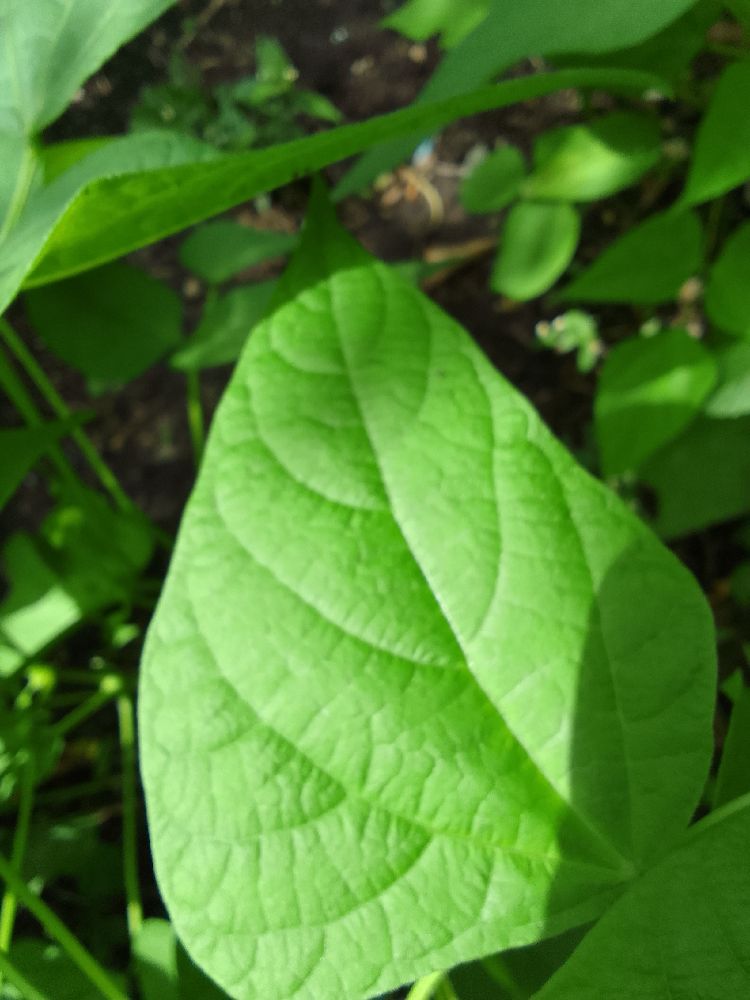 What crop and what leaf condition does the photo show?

common bean, healthy
